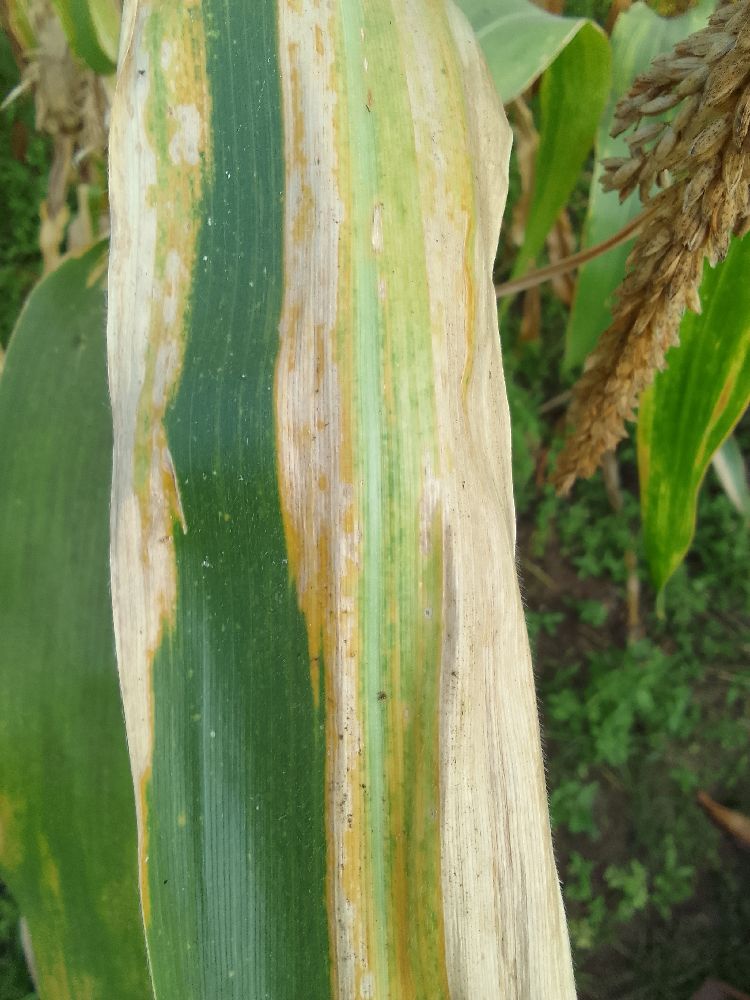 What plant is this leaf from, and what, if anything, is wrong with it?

maize, maize lethal necrosis
